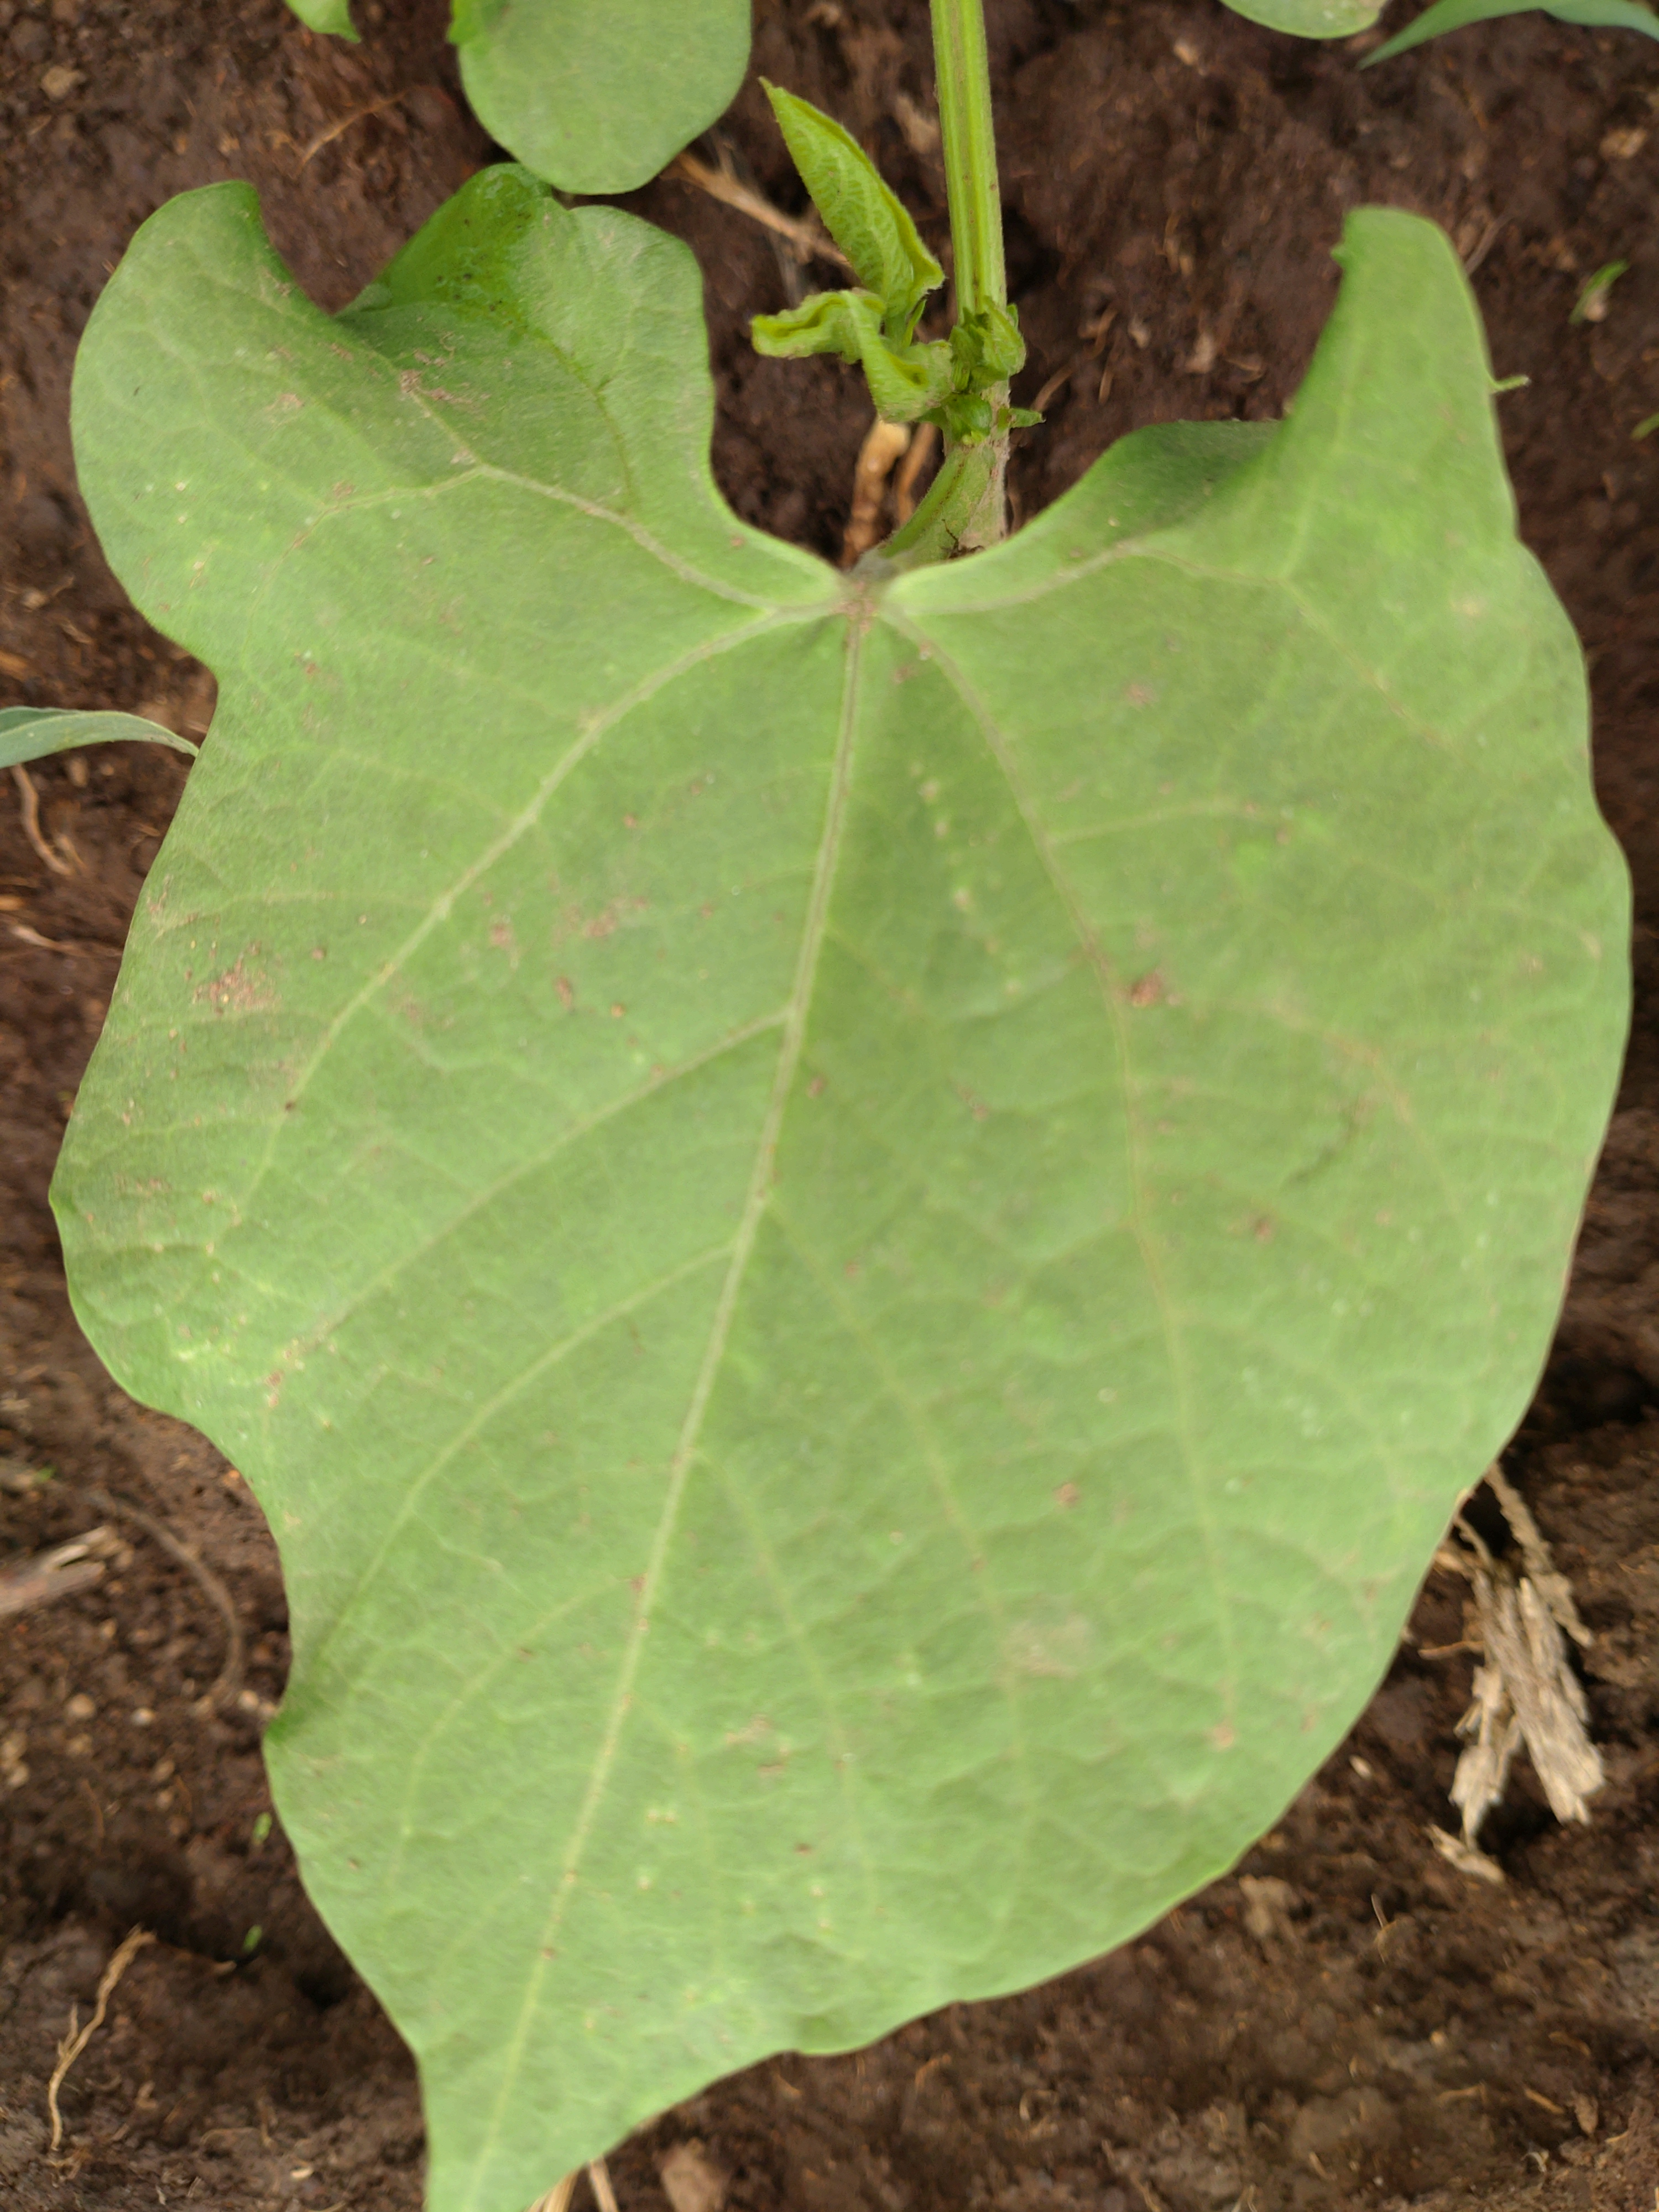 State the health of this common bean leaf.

healthy
